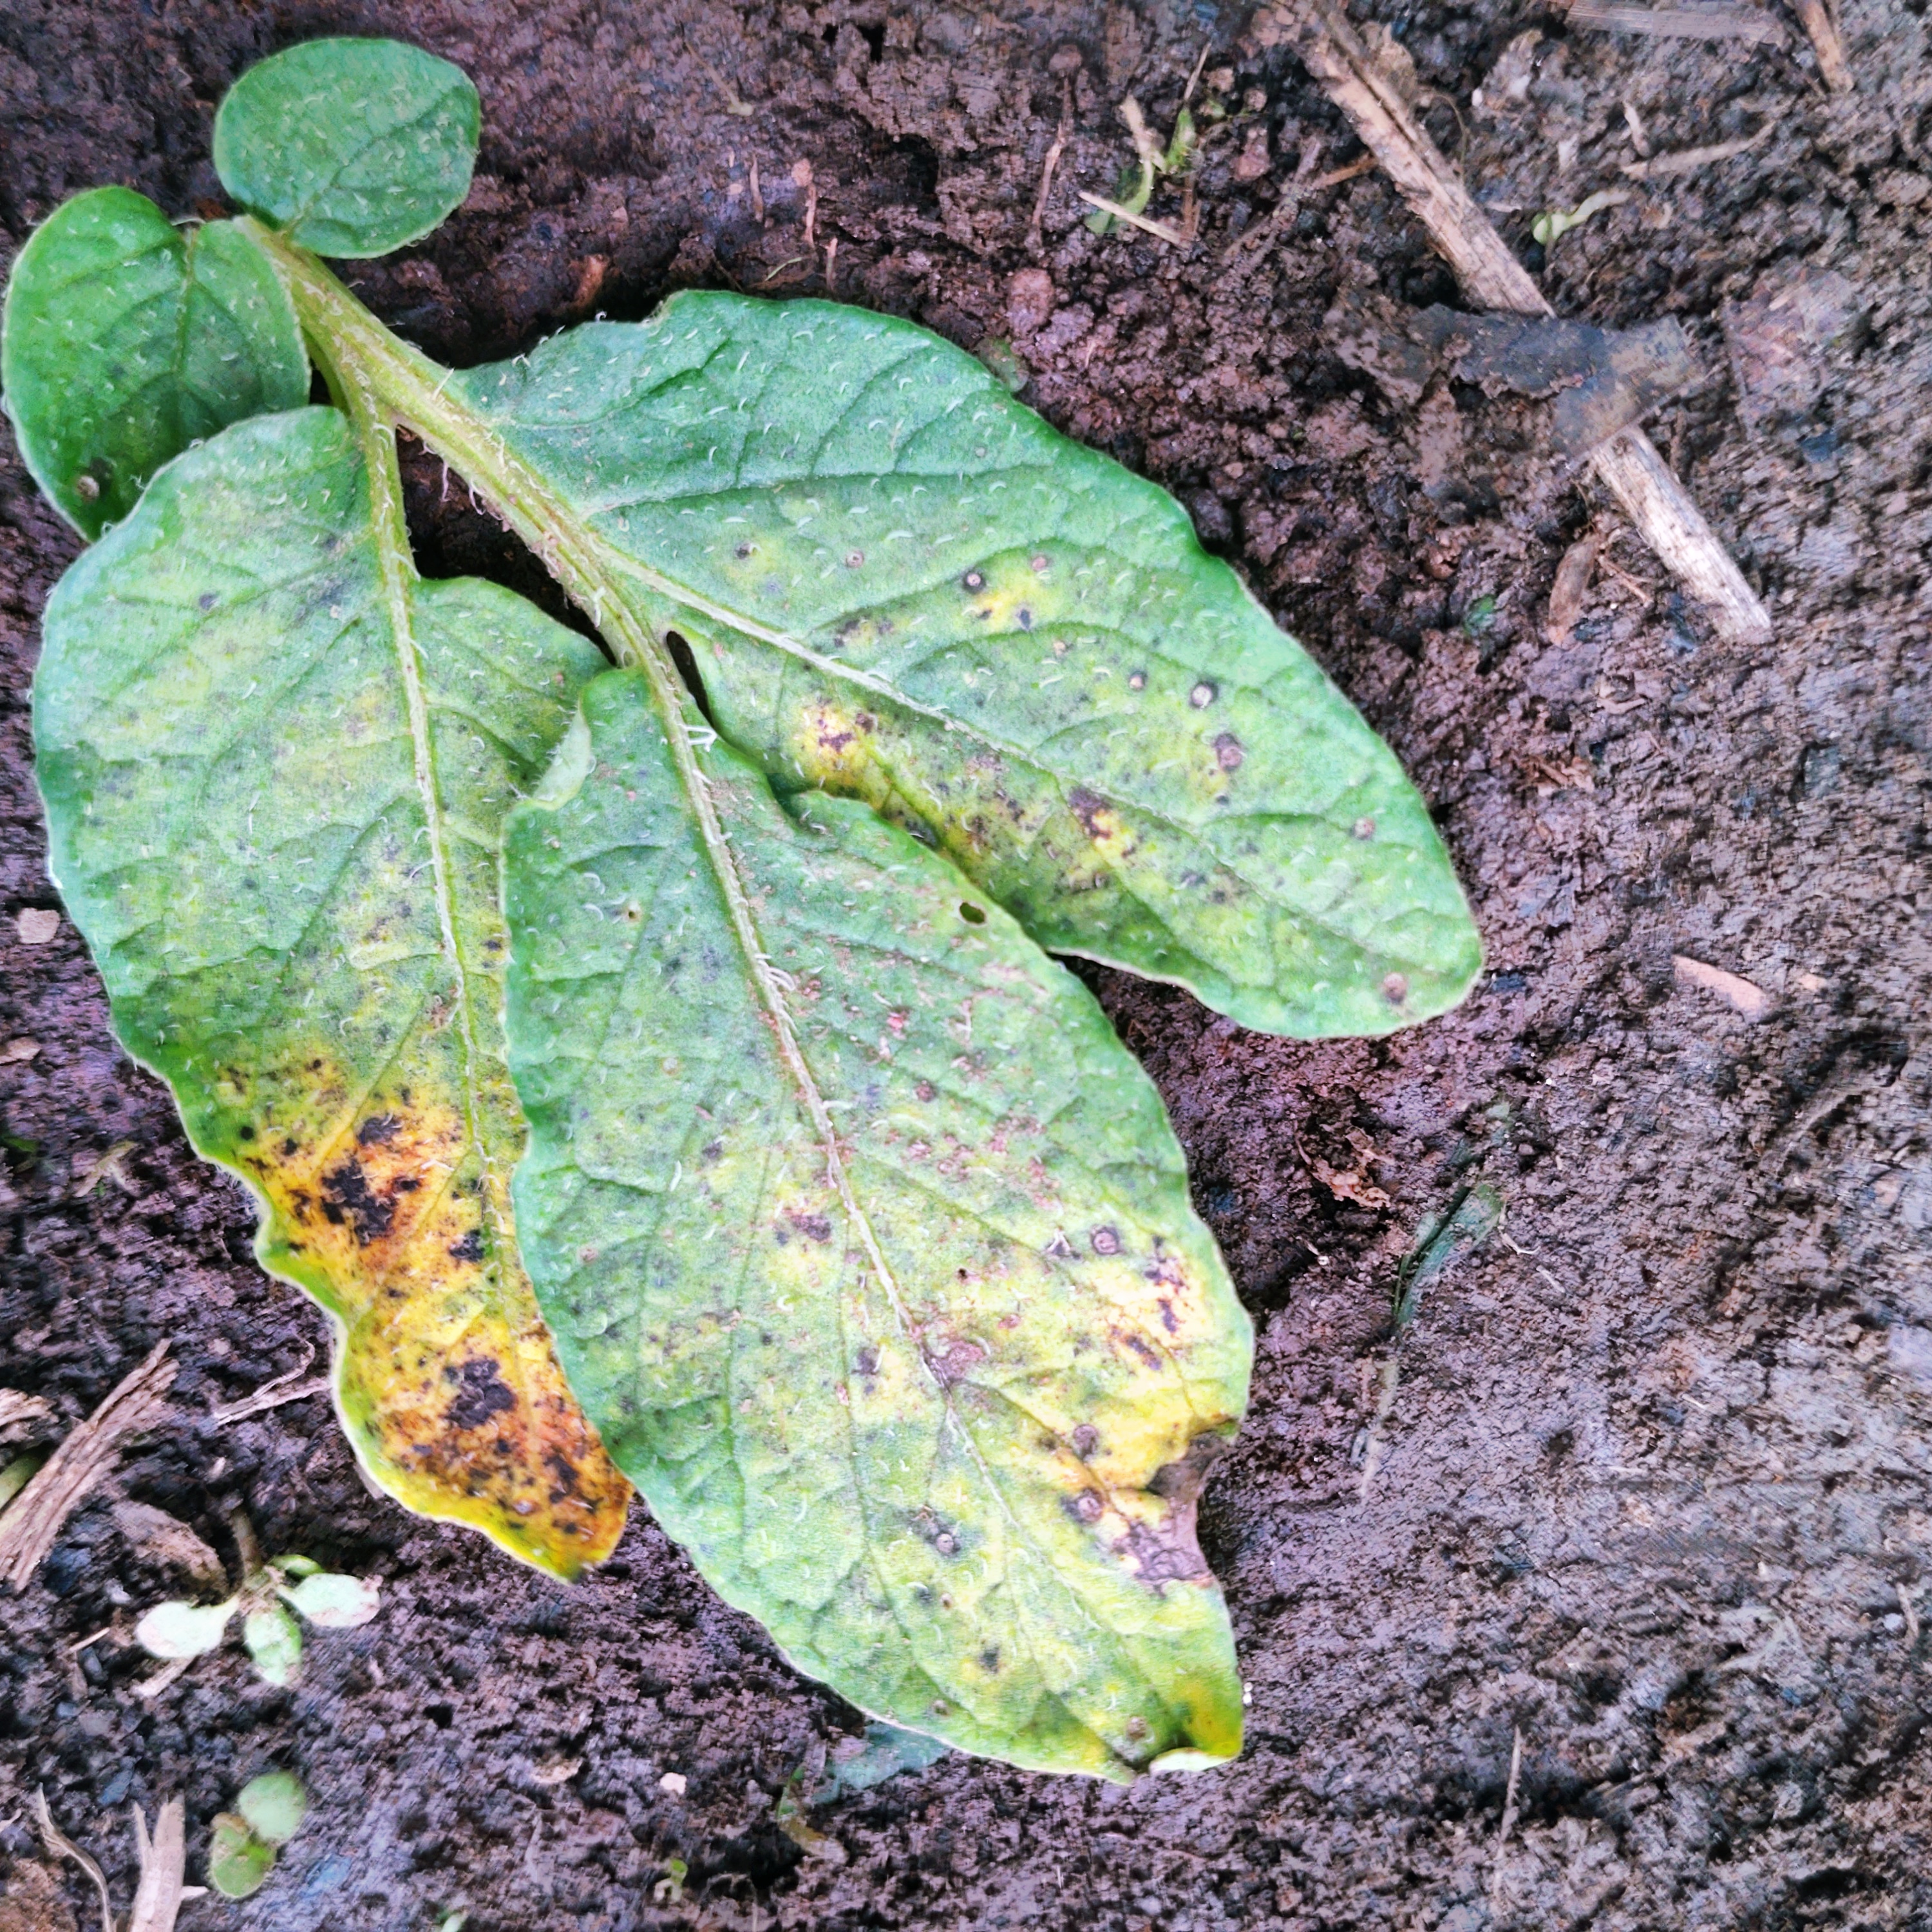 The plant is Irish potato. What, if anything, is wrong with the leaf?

late blight
